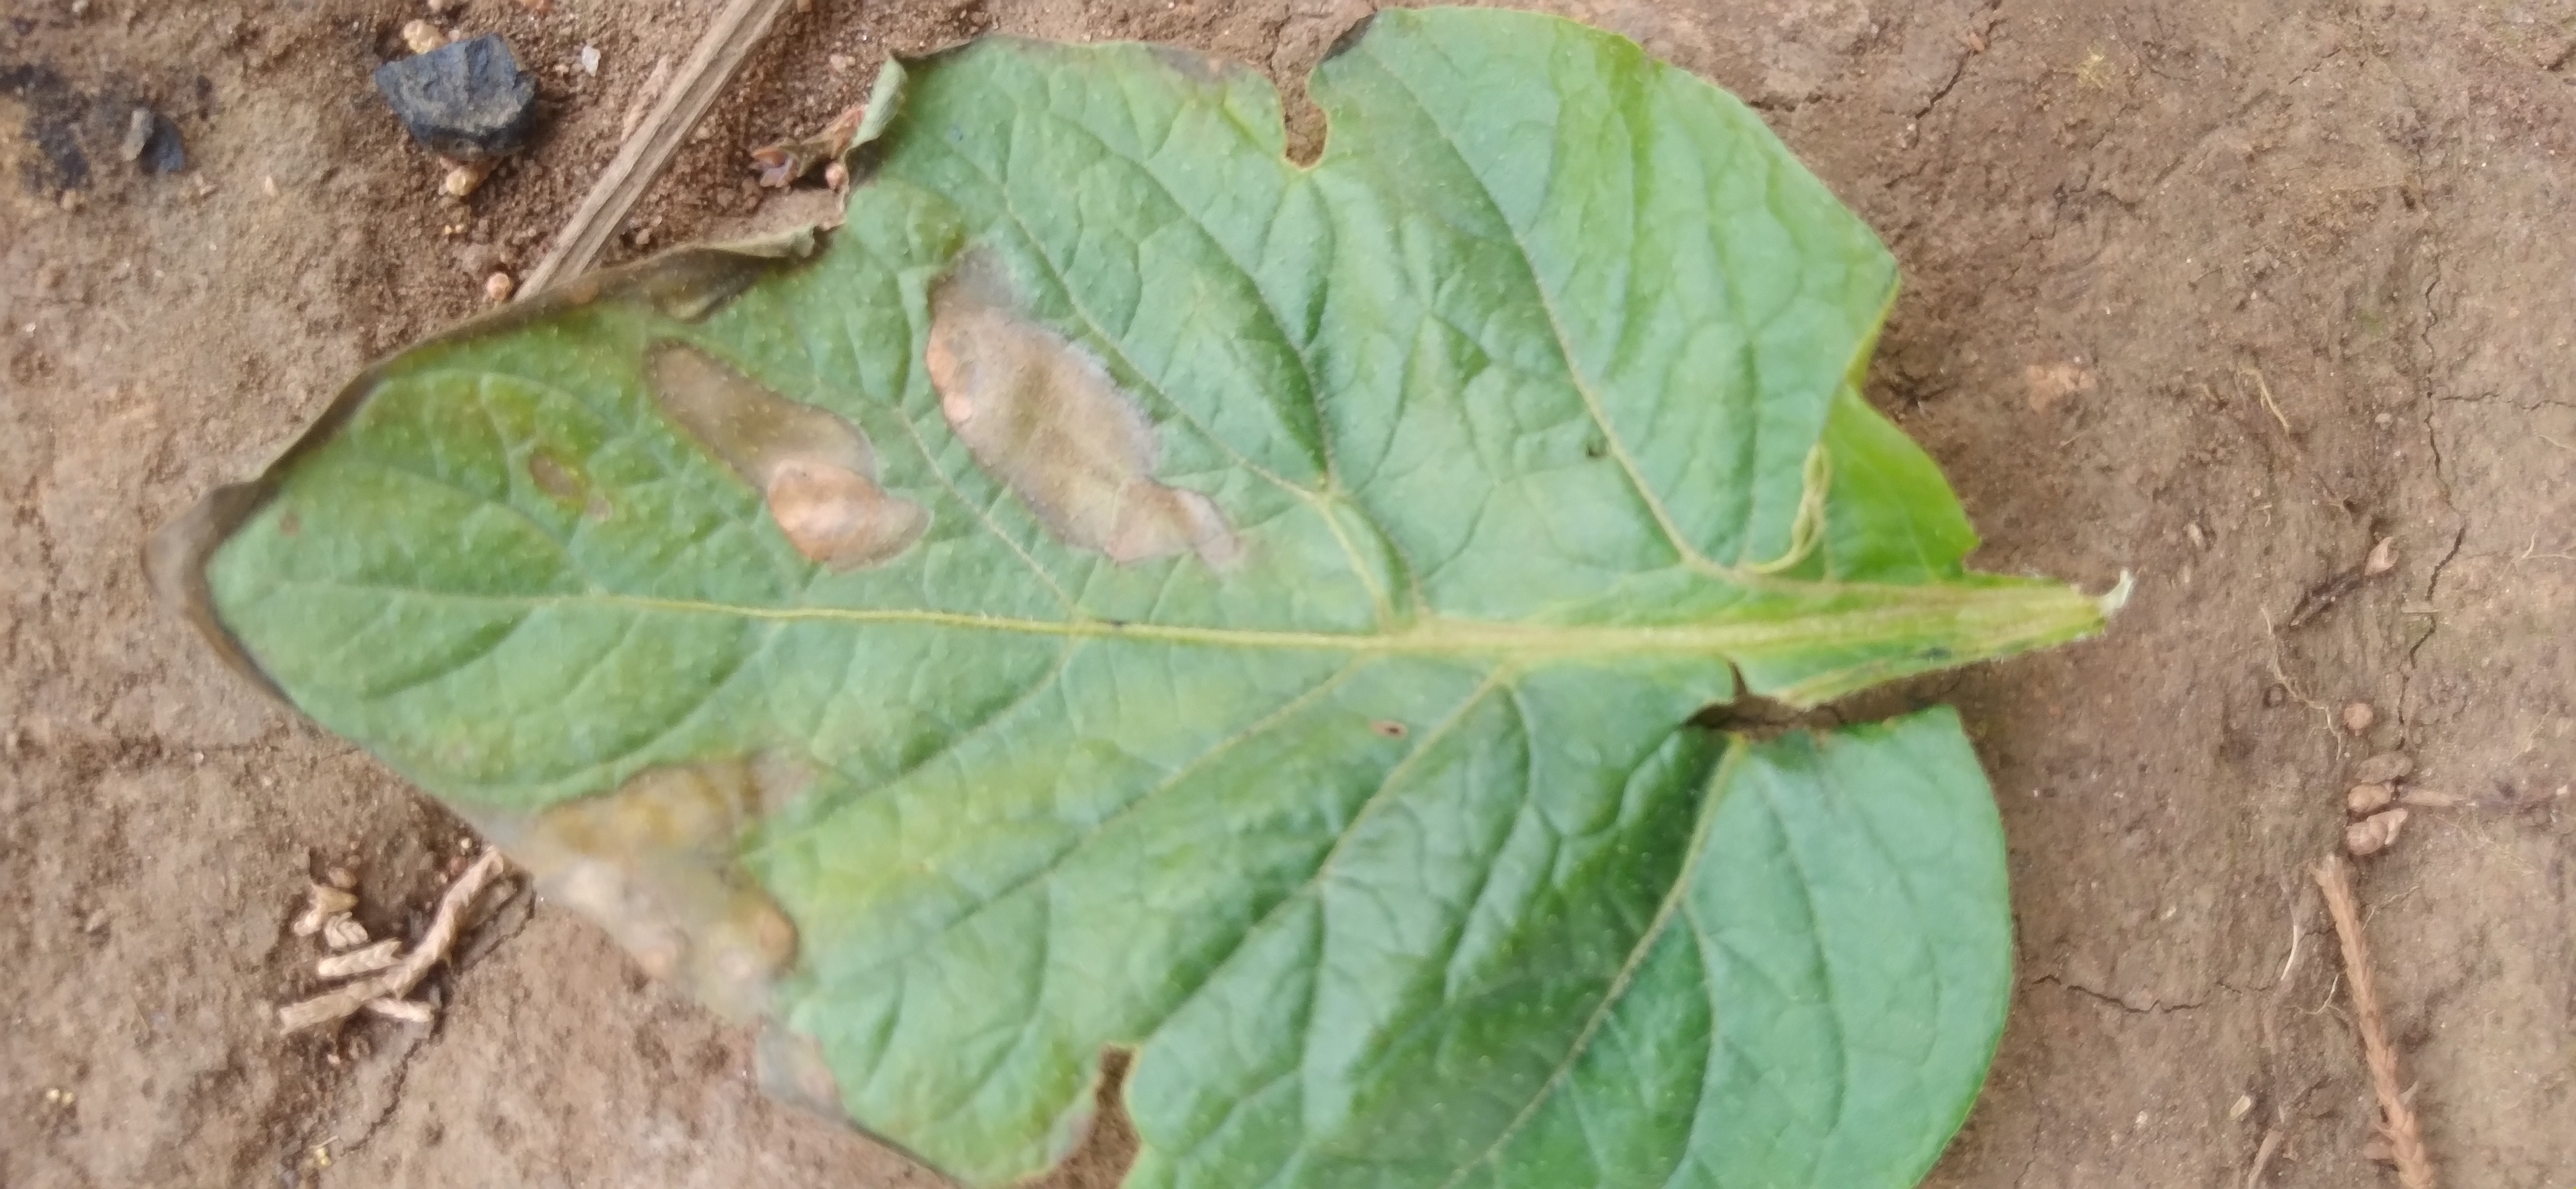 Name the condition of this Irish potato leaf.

early blight
